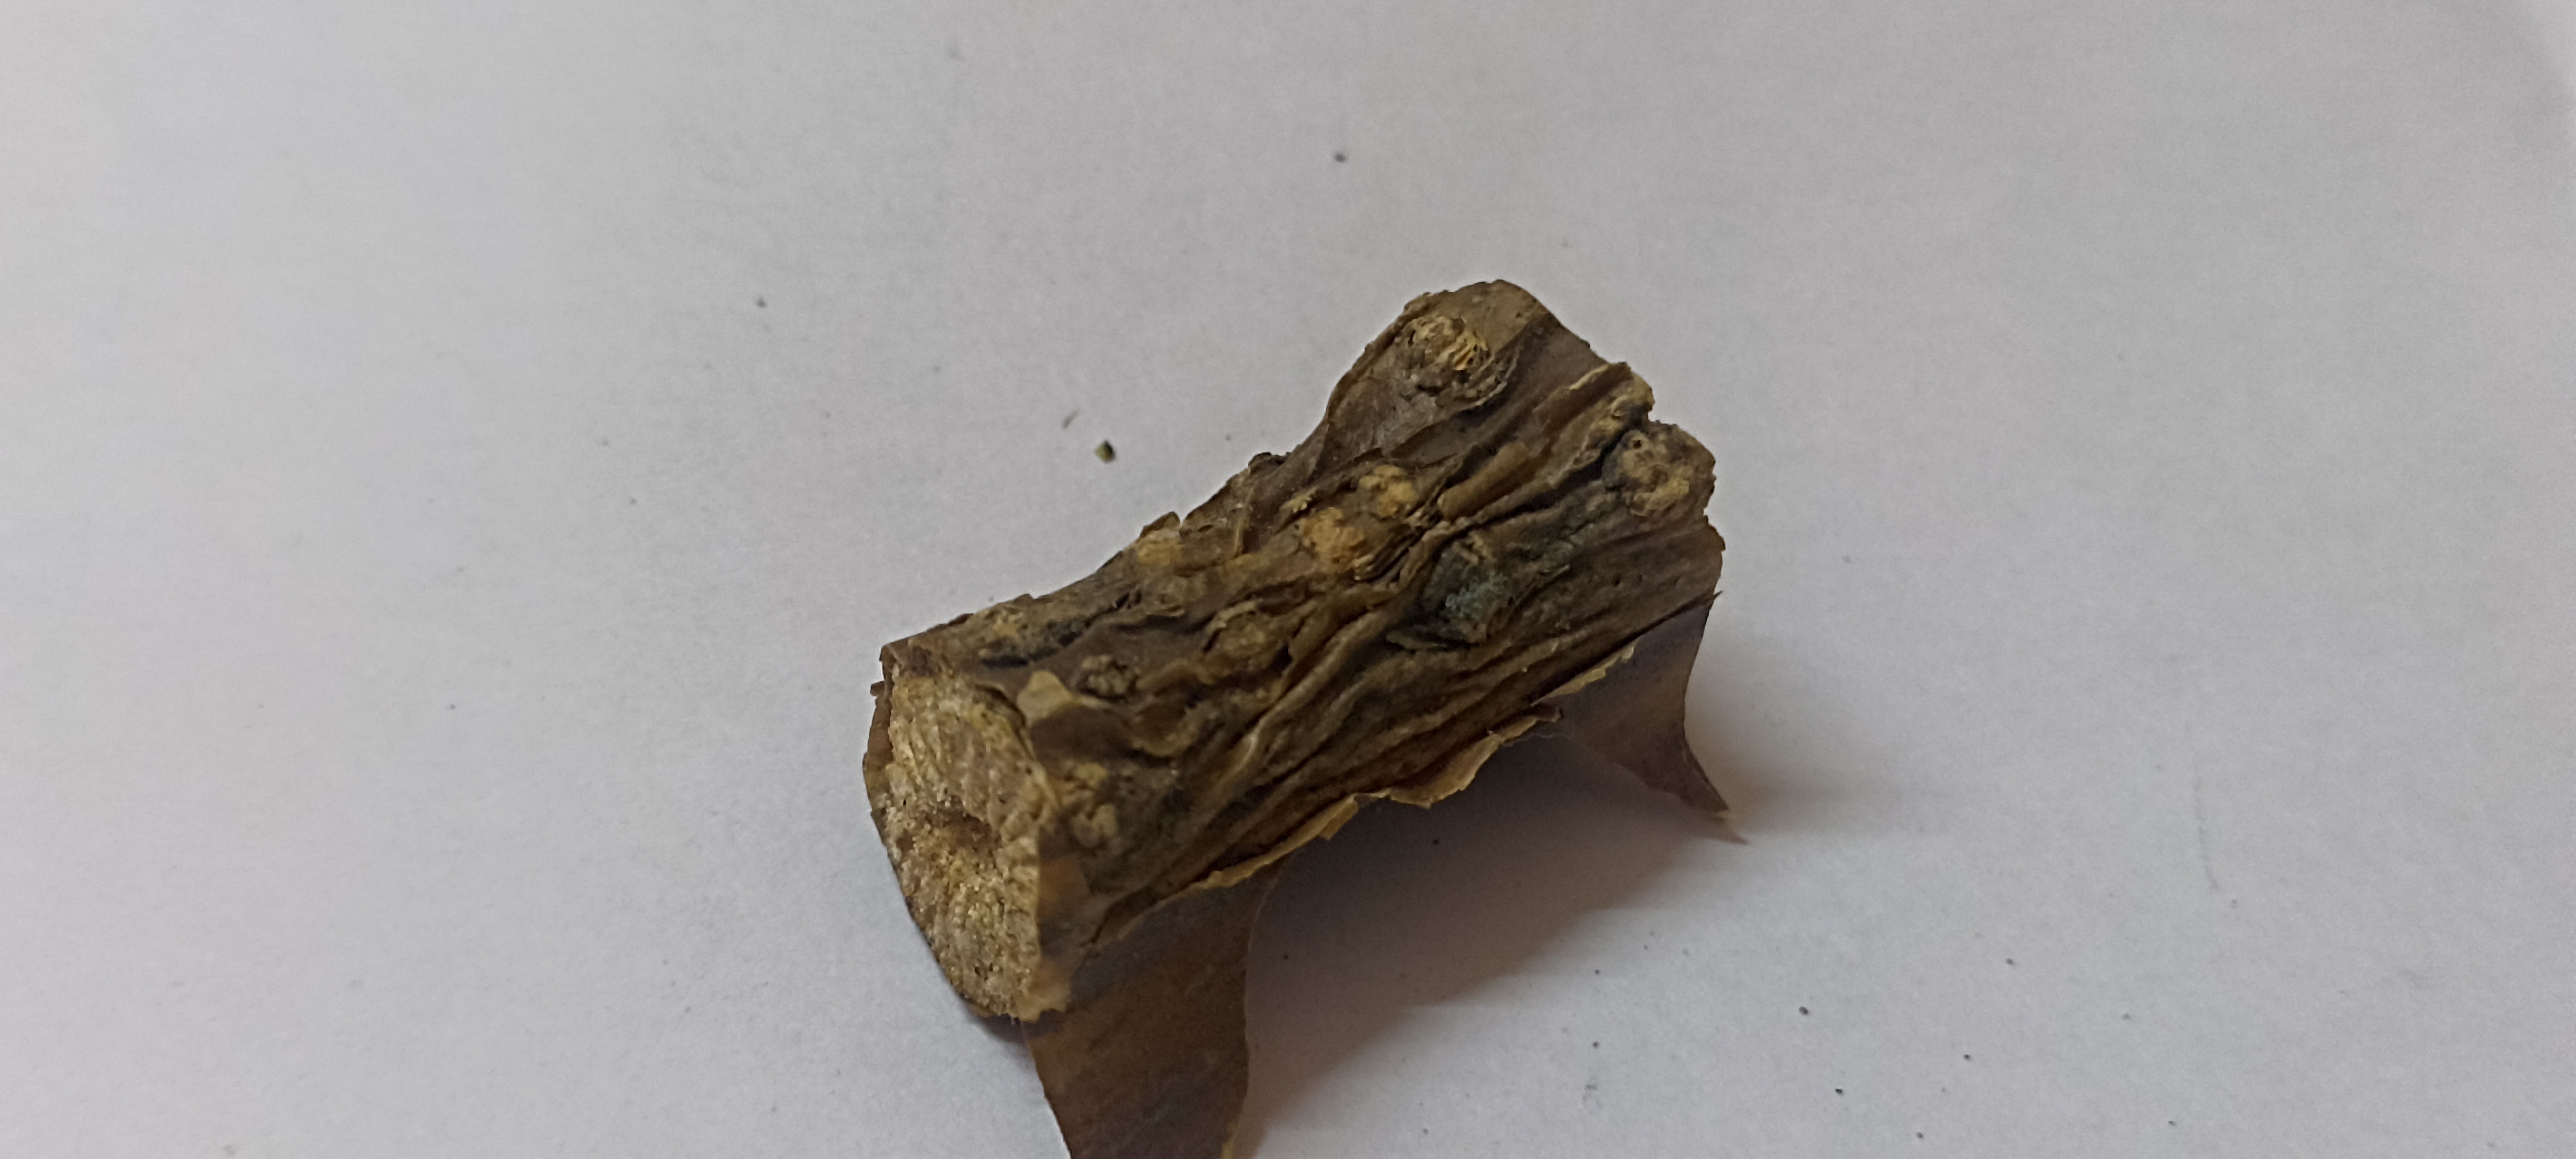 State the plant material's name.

gulvel
